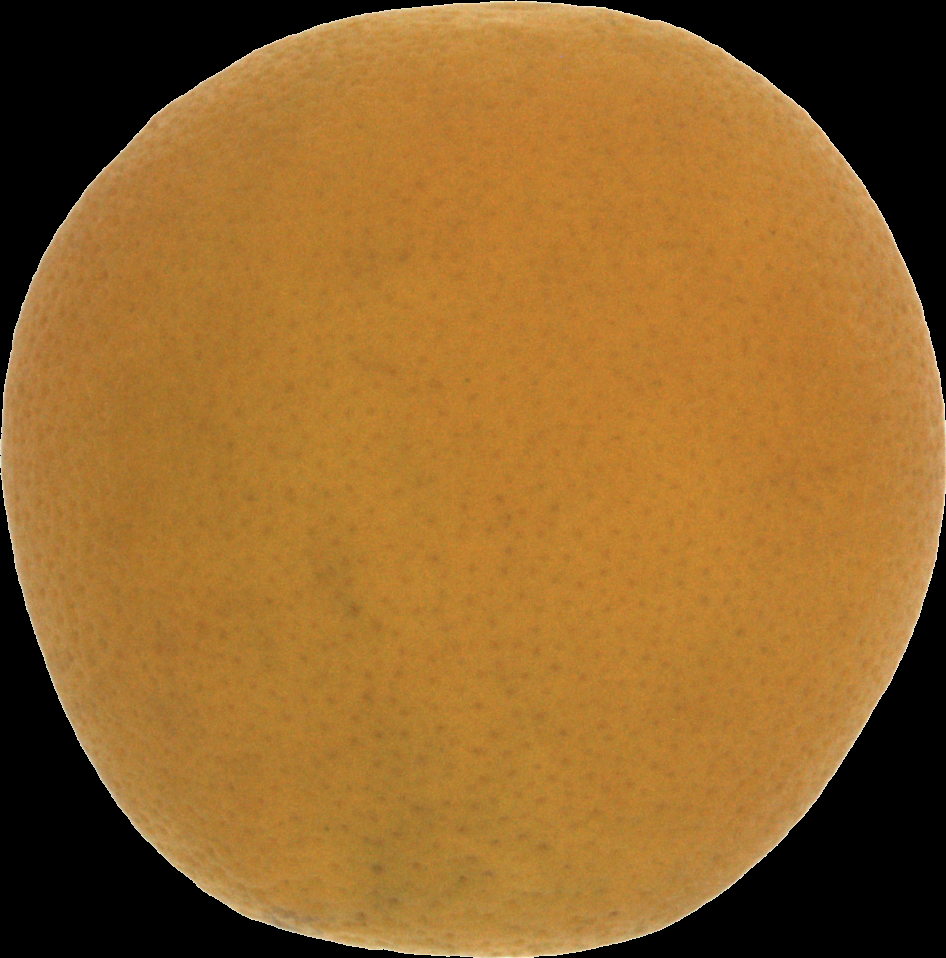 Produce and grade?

orange, bad
